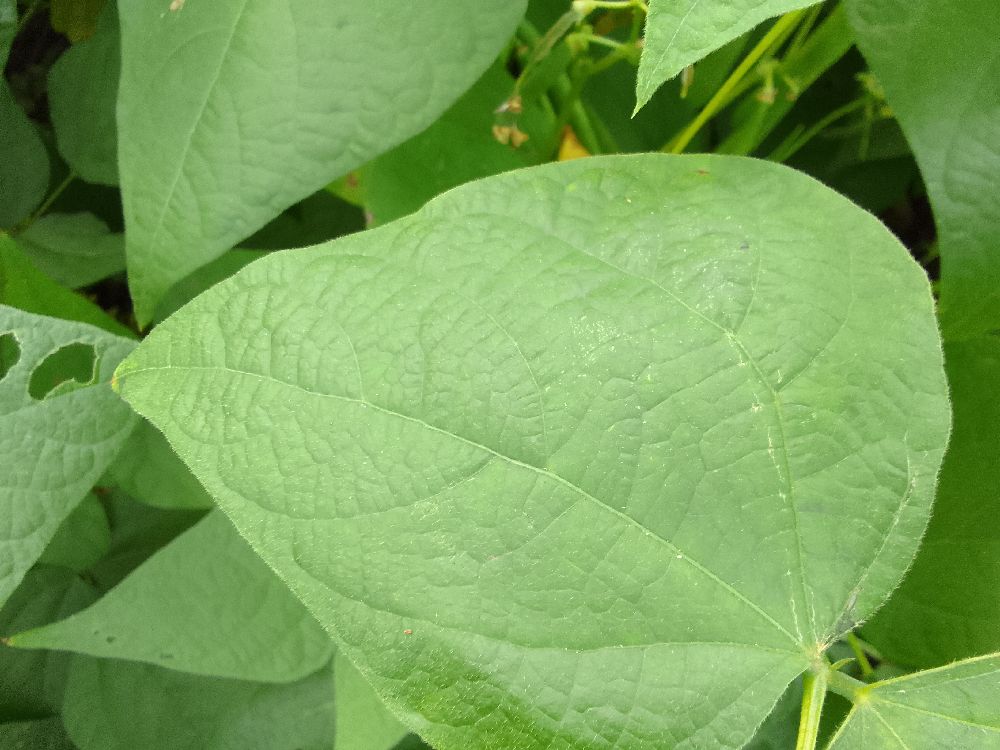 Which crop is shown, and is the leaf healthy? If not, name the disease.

common bean, healthy
